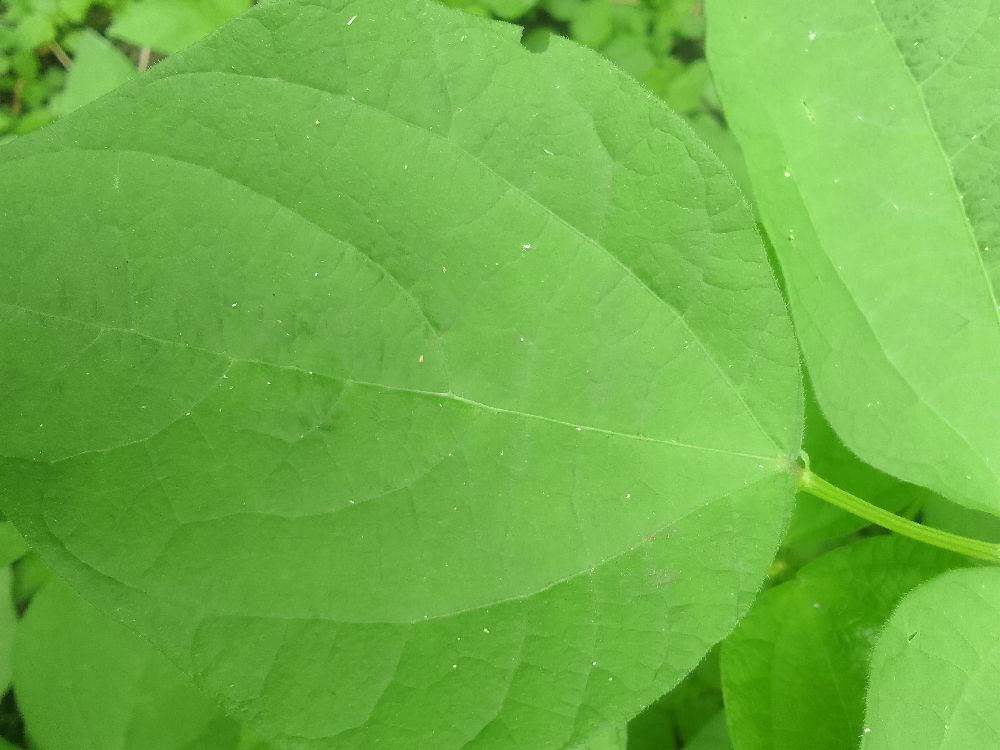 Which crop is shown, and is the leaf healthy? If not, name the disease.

common bean, healthy
